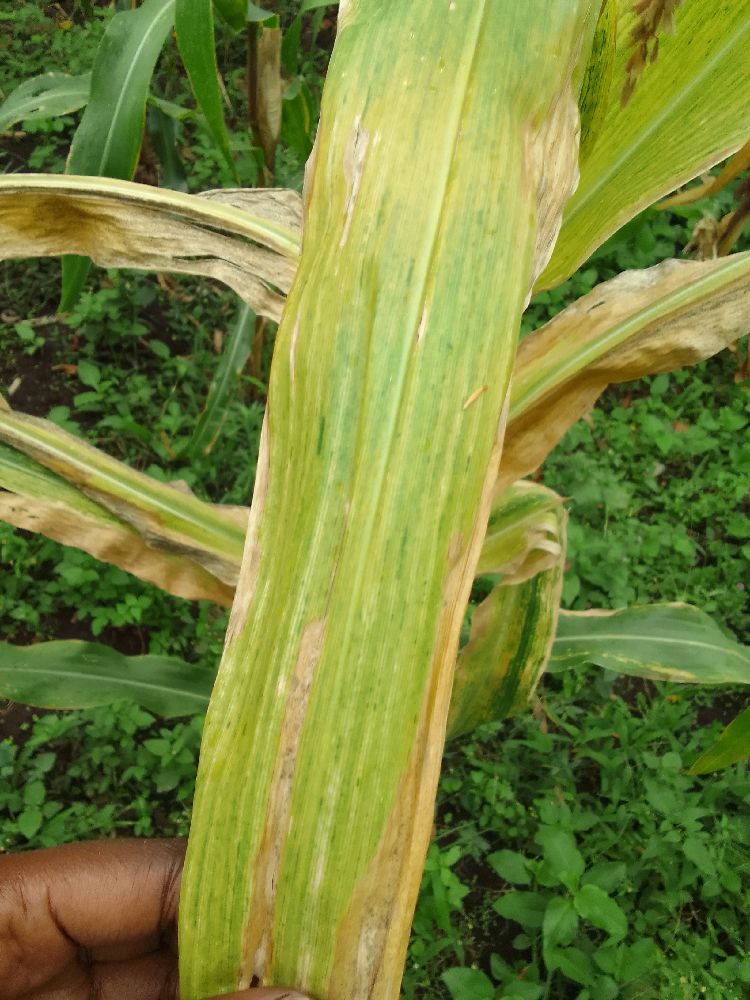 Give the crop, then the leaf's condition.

maize, maize lethal necrosis
